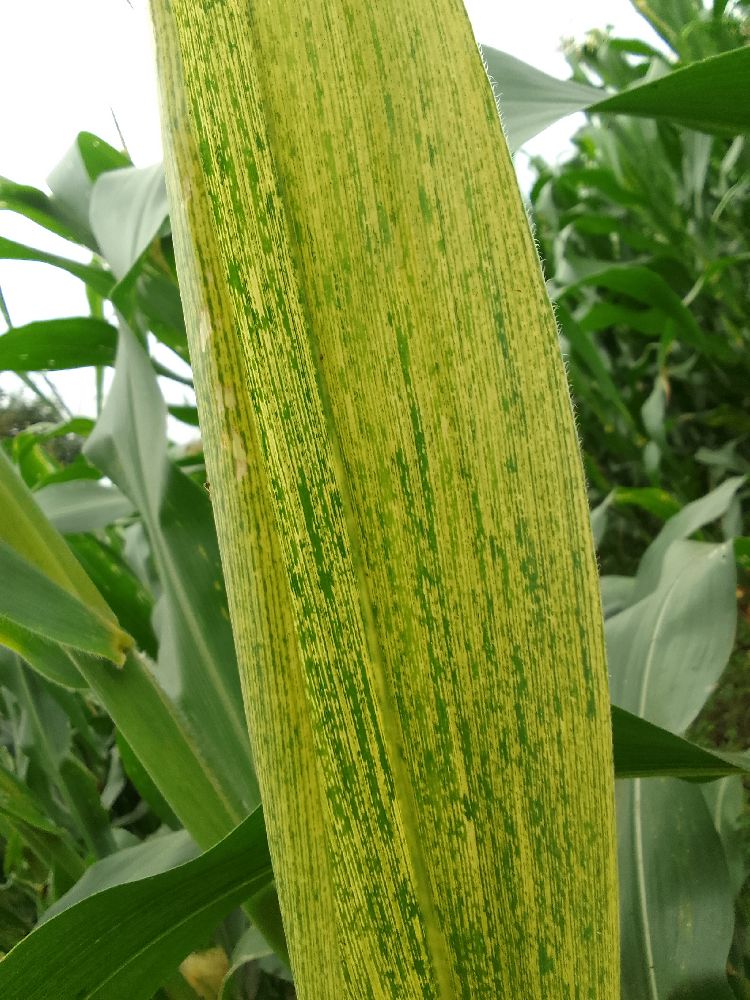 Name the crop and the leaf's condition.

maize, maize lethal necrosis
